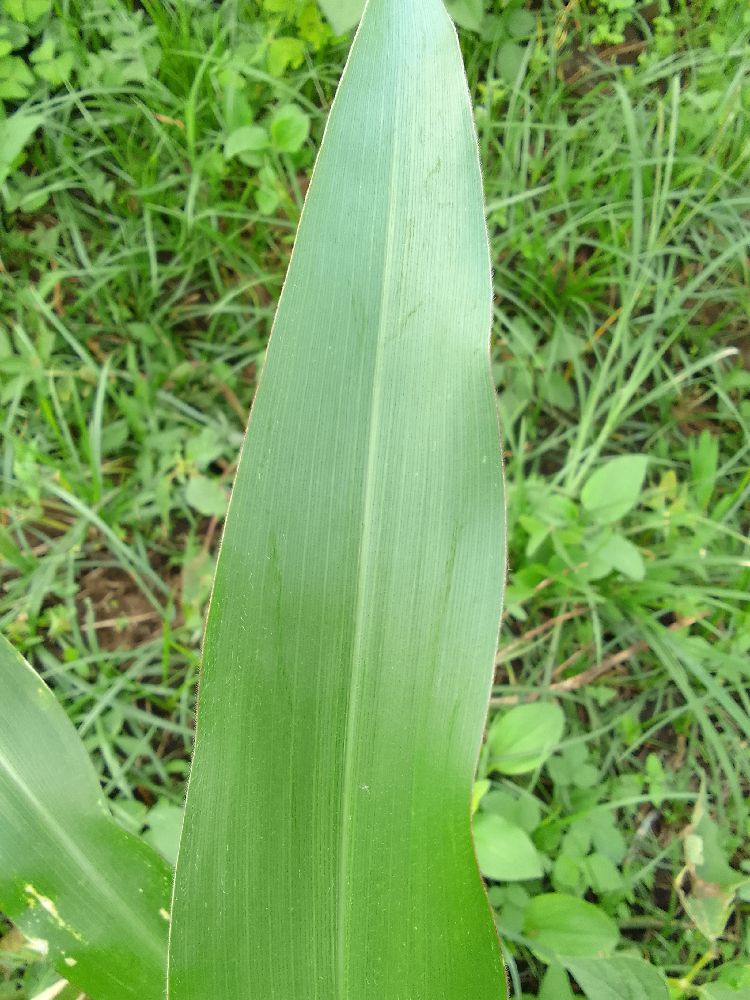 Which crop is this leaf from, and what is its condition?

maize, healthy
